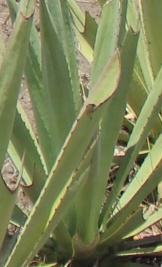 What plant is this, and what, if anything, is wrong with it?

agave, small
